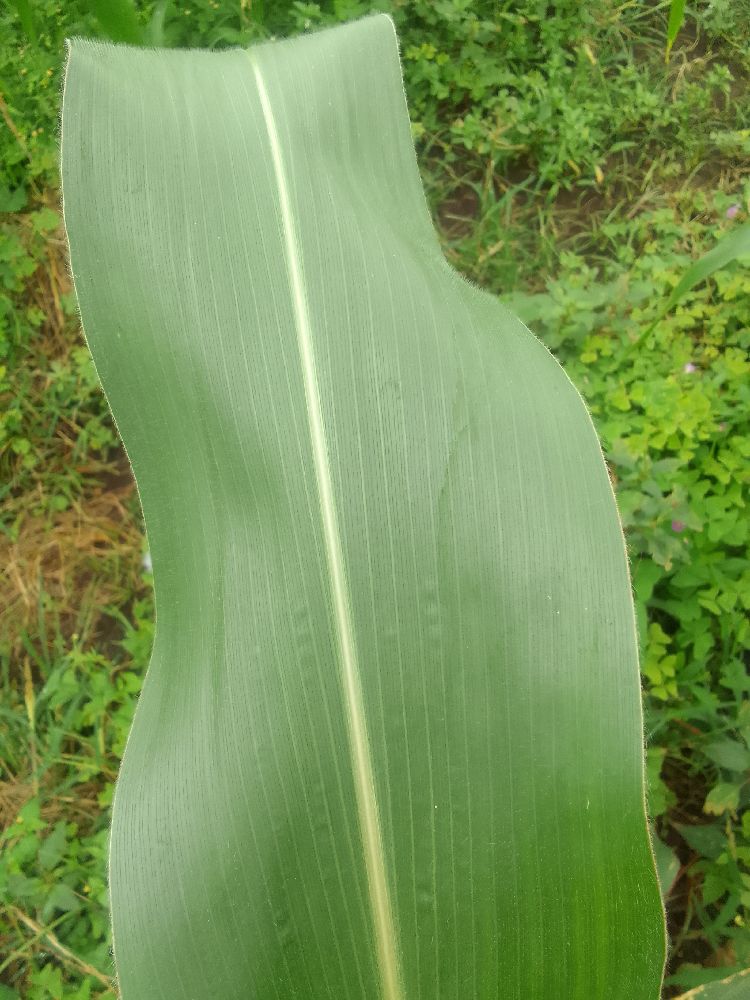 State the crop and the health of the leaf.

maize, healthy
